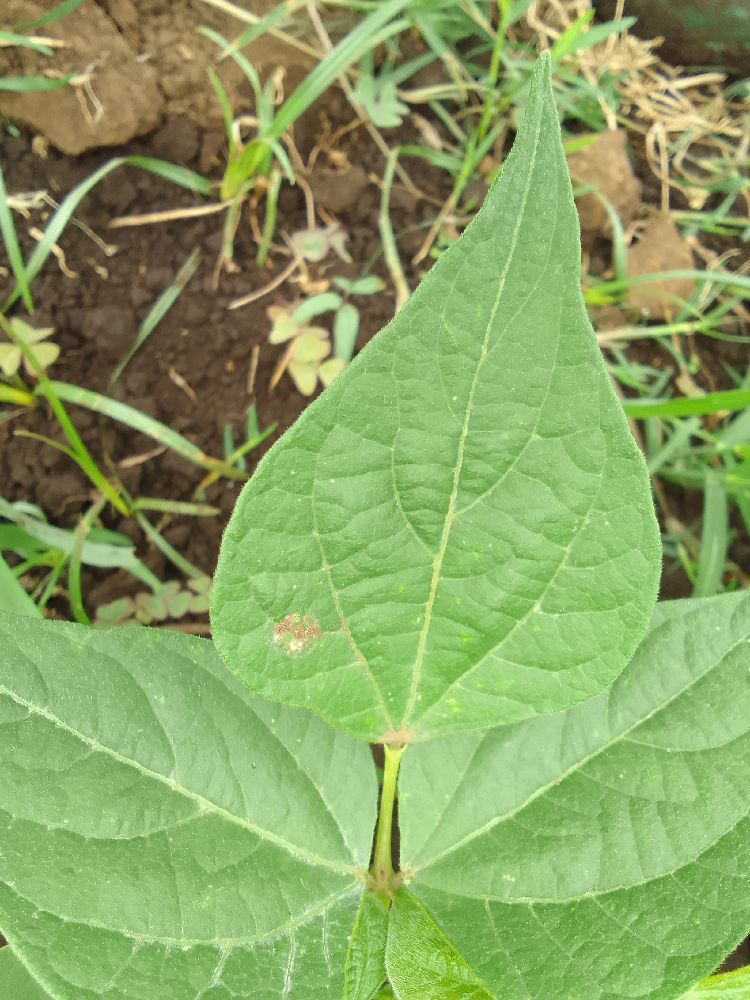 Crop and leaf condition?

common bean, healthy
